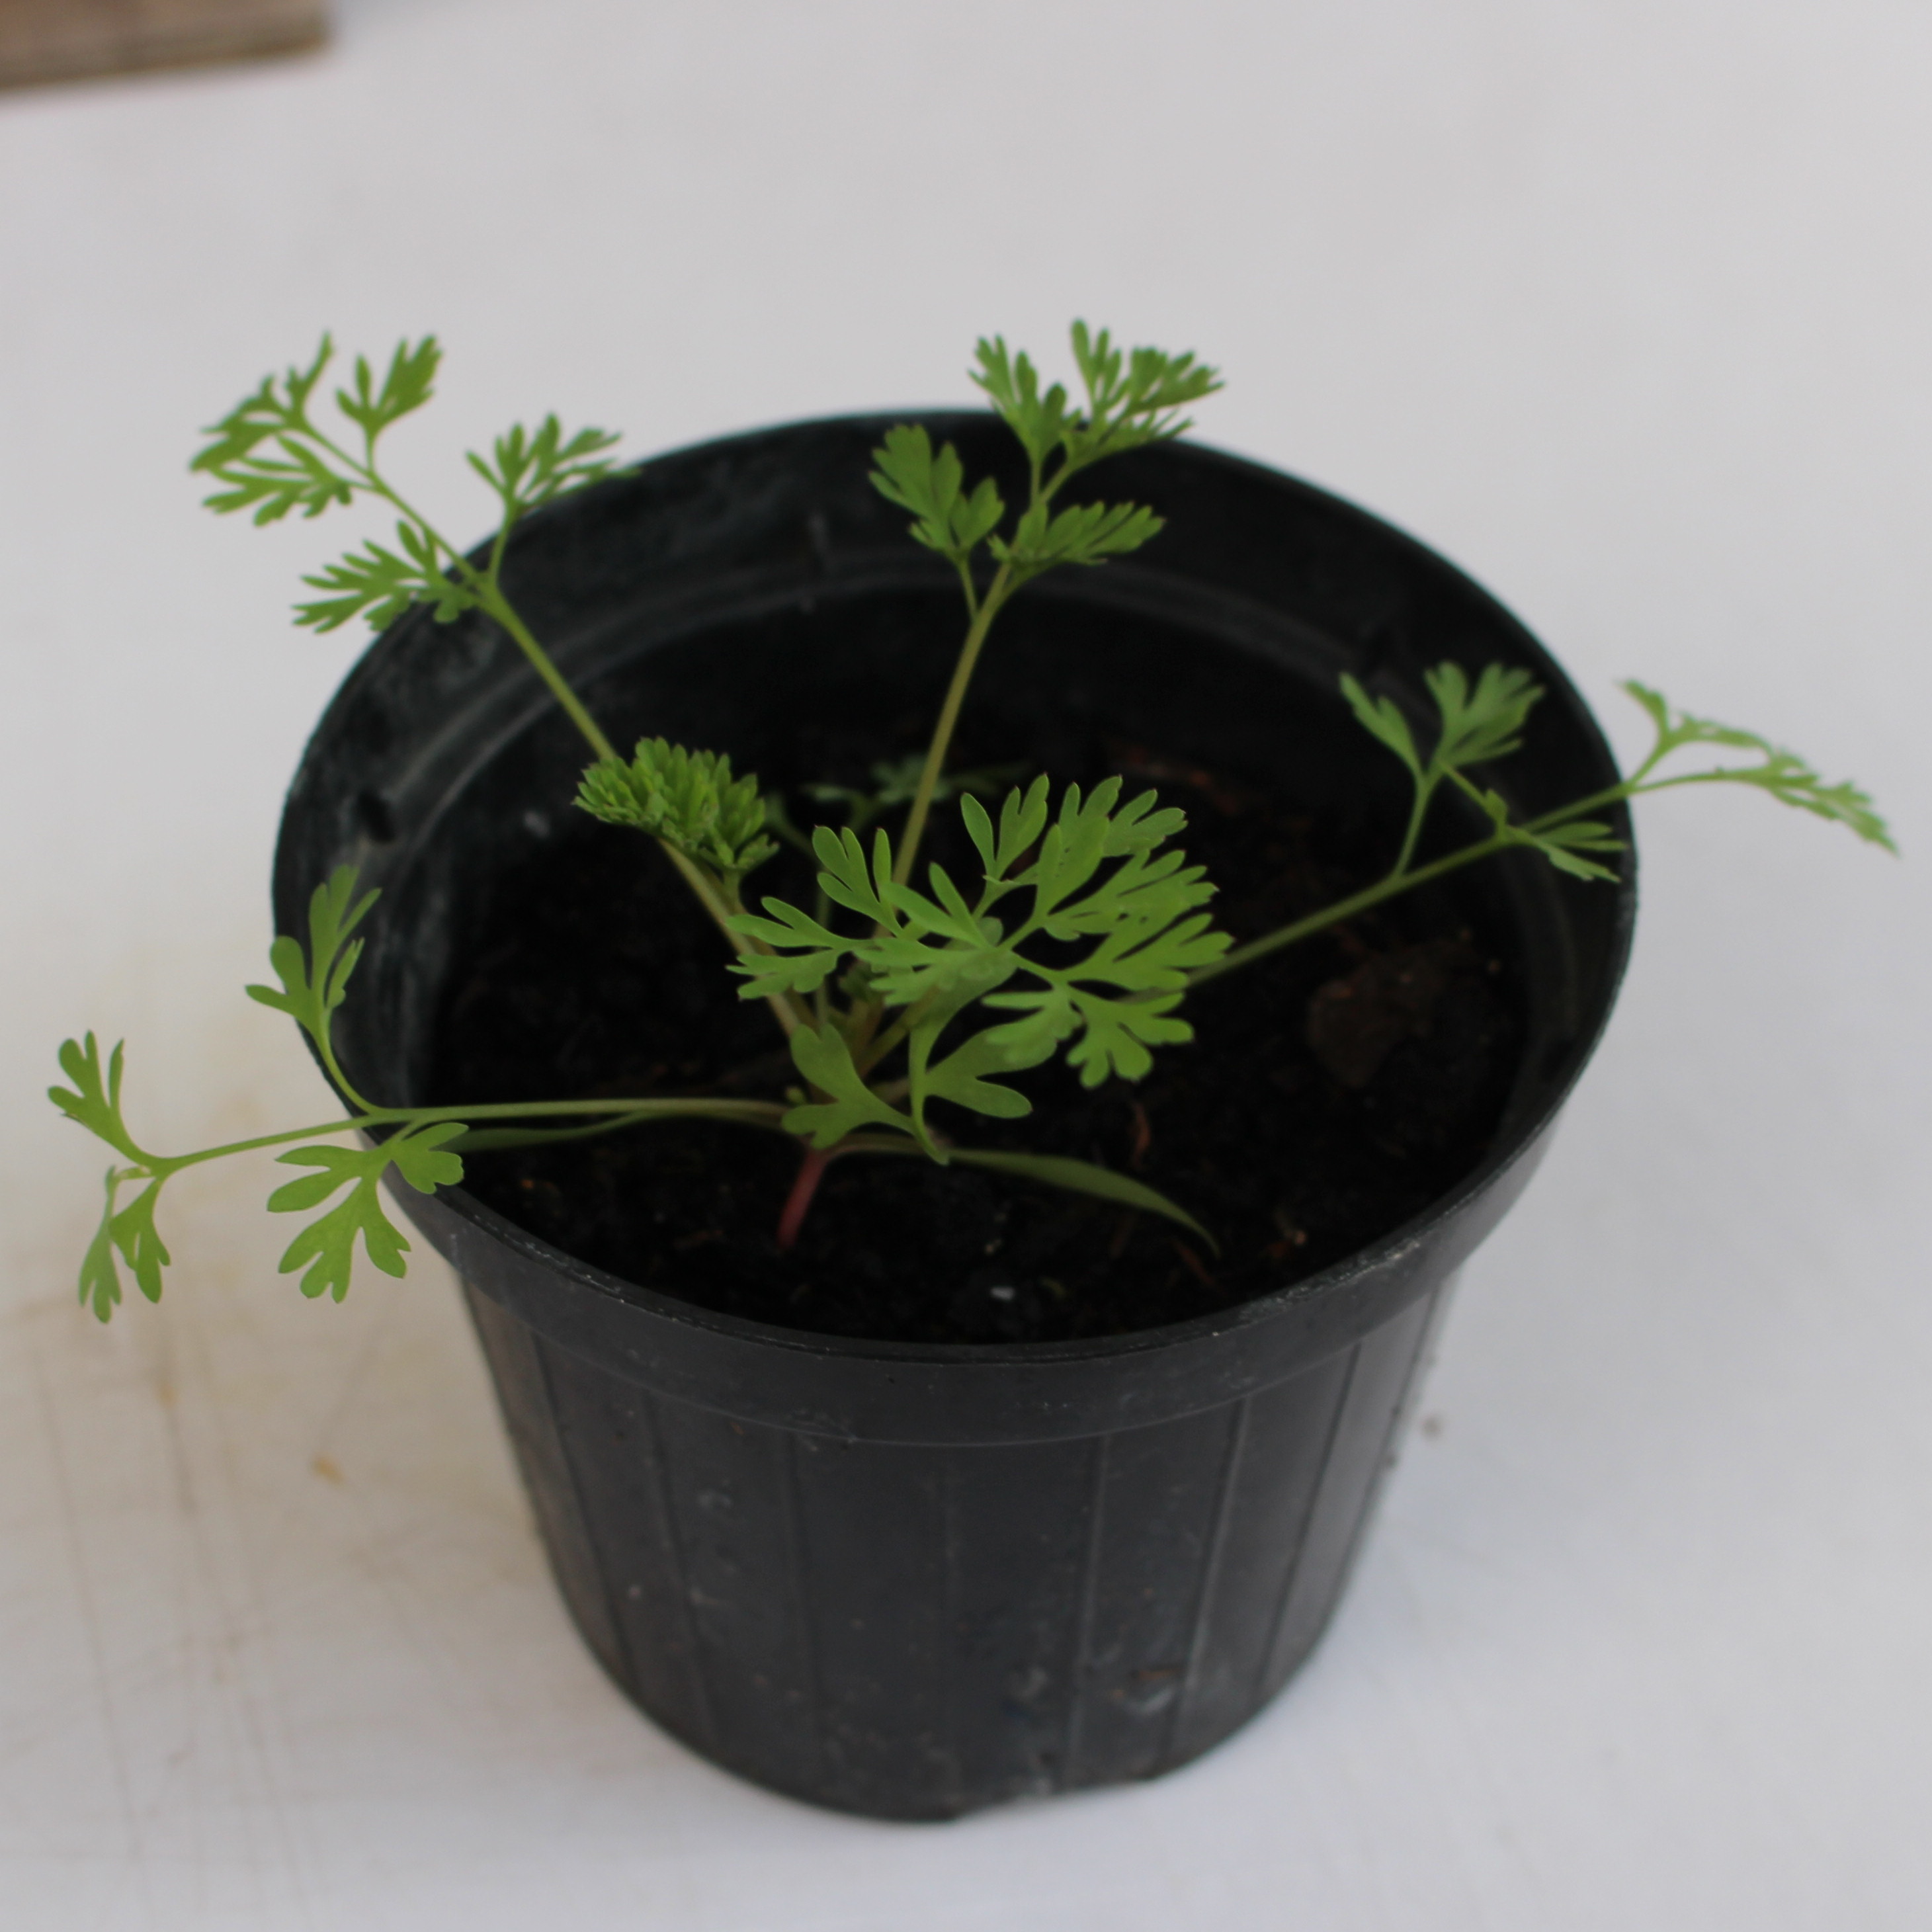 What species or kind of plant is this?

Fumaria officinalis
